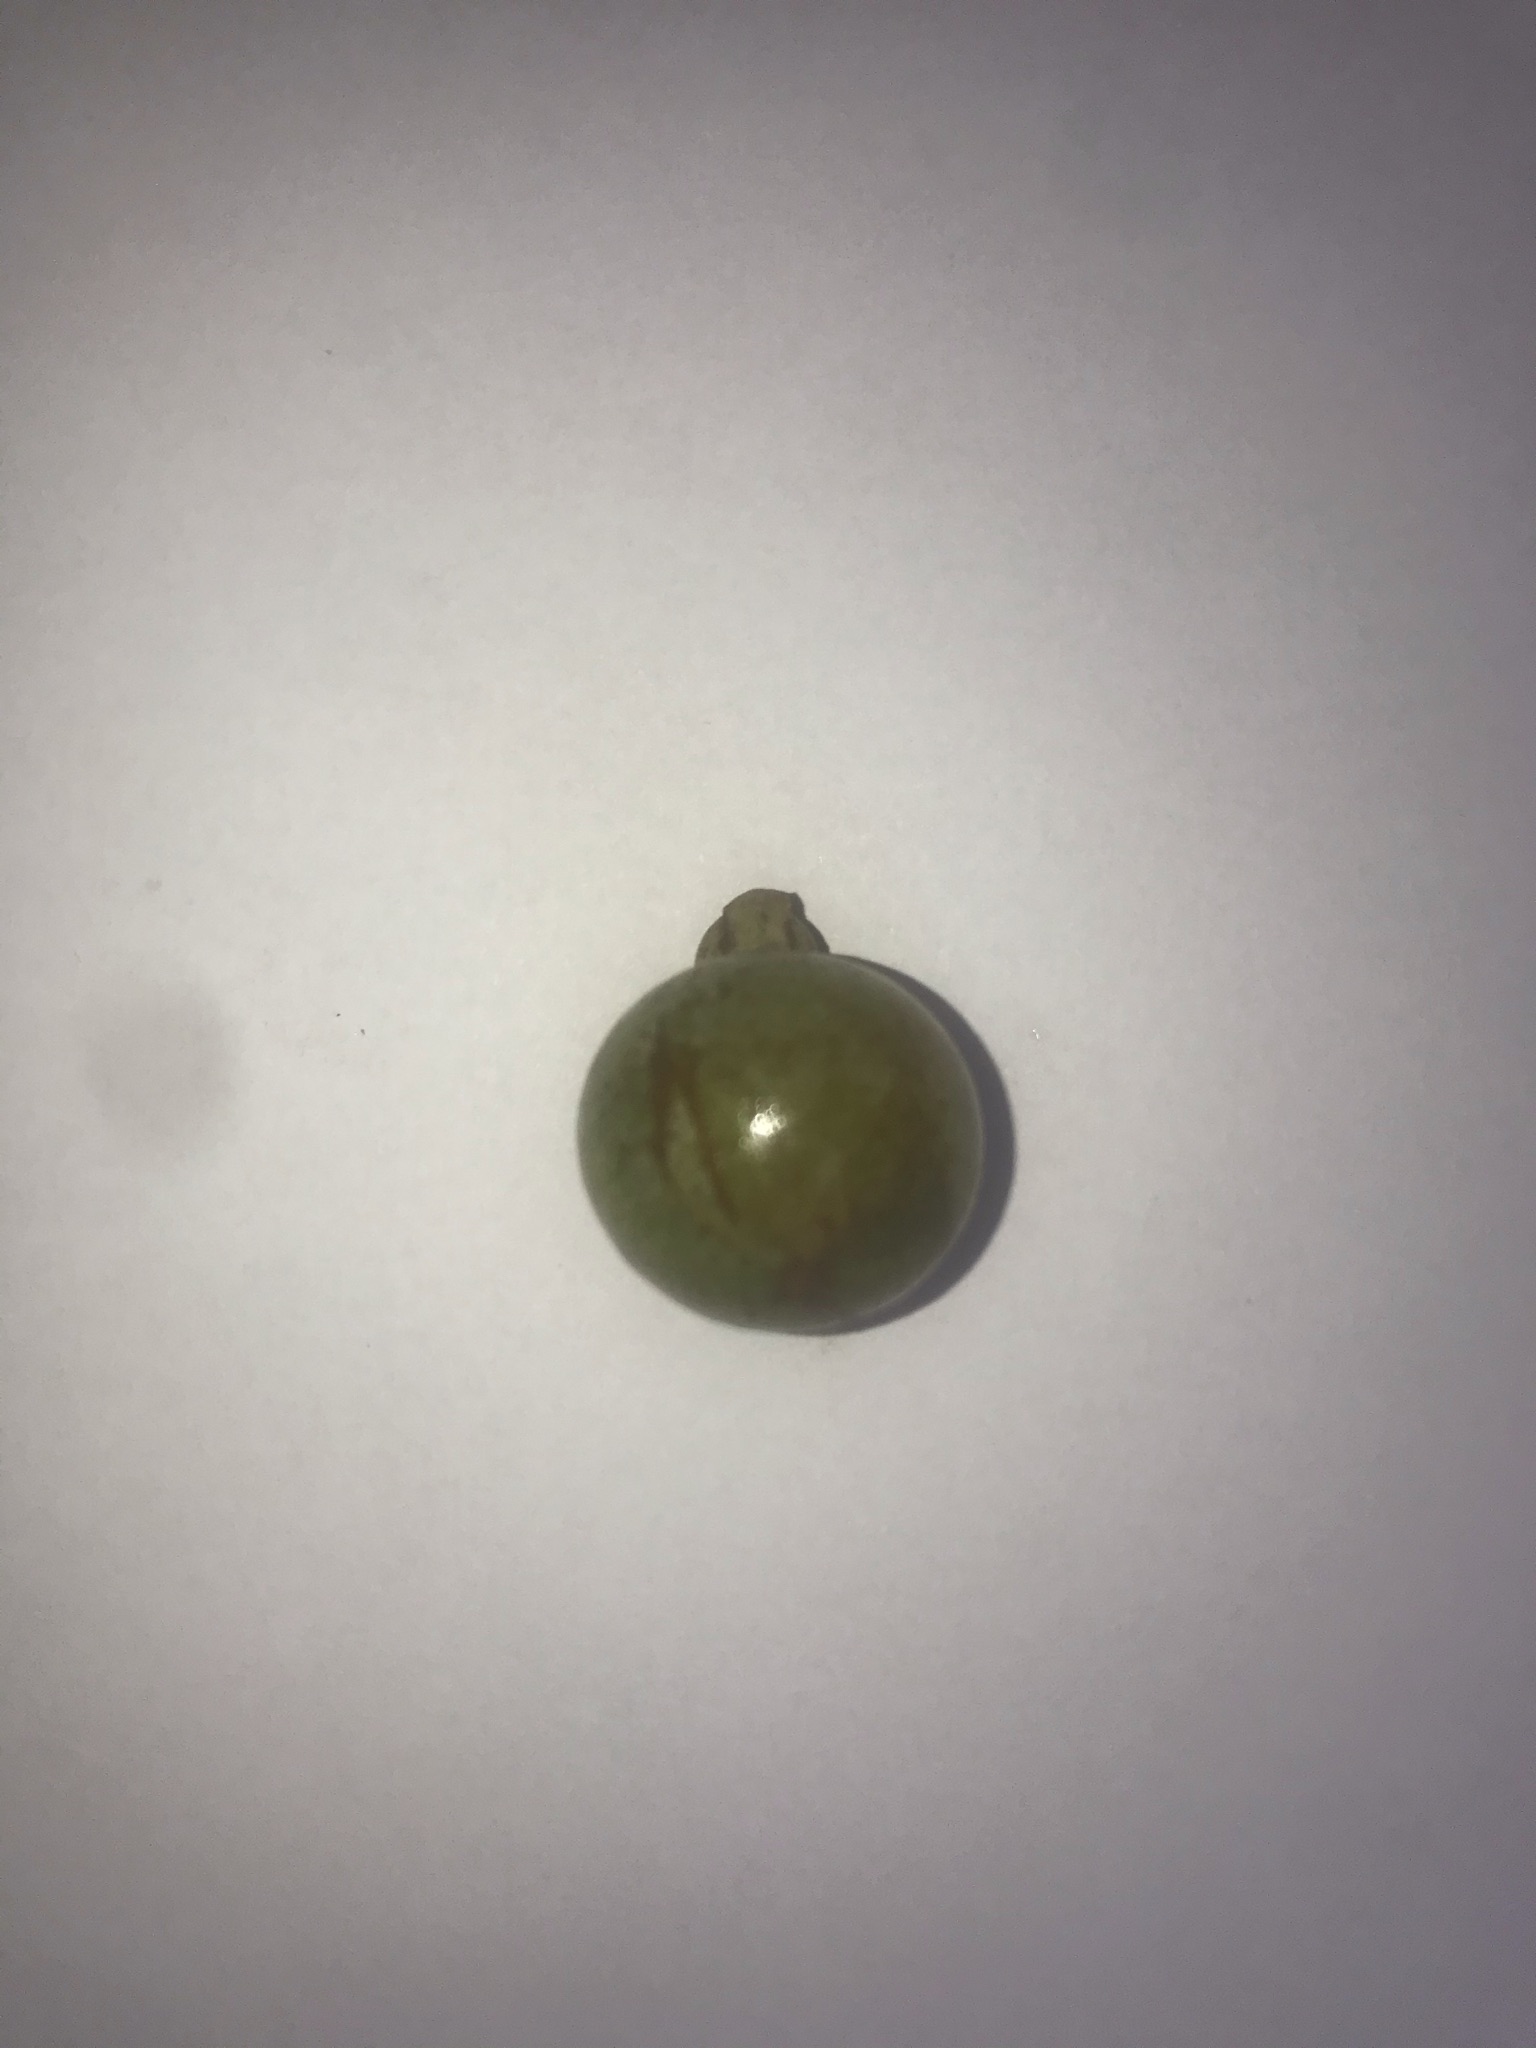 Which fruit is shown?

gabiroba
